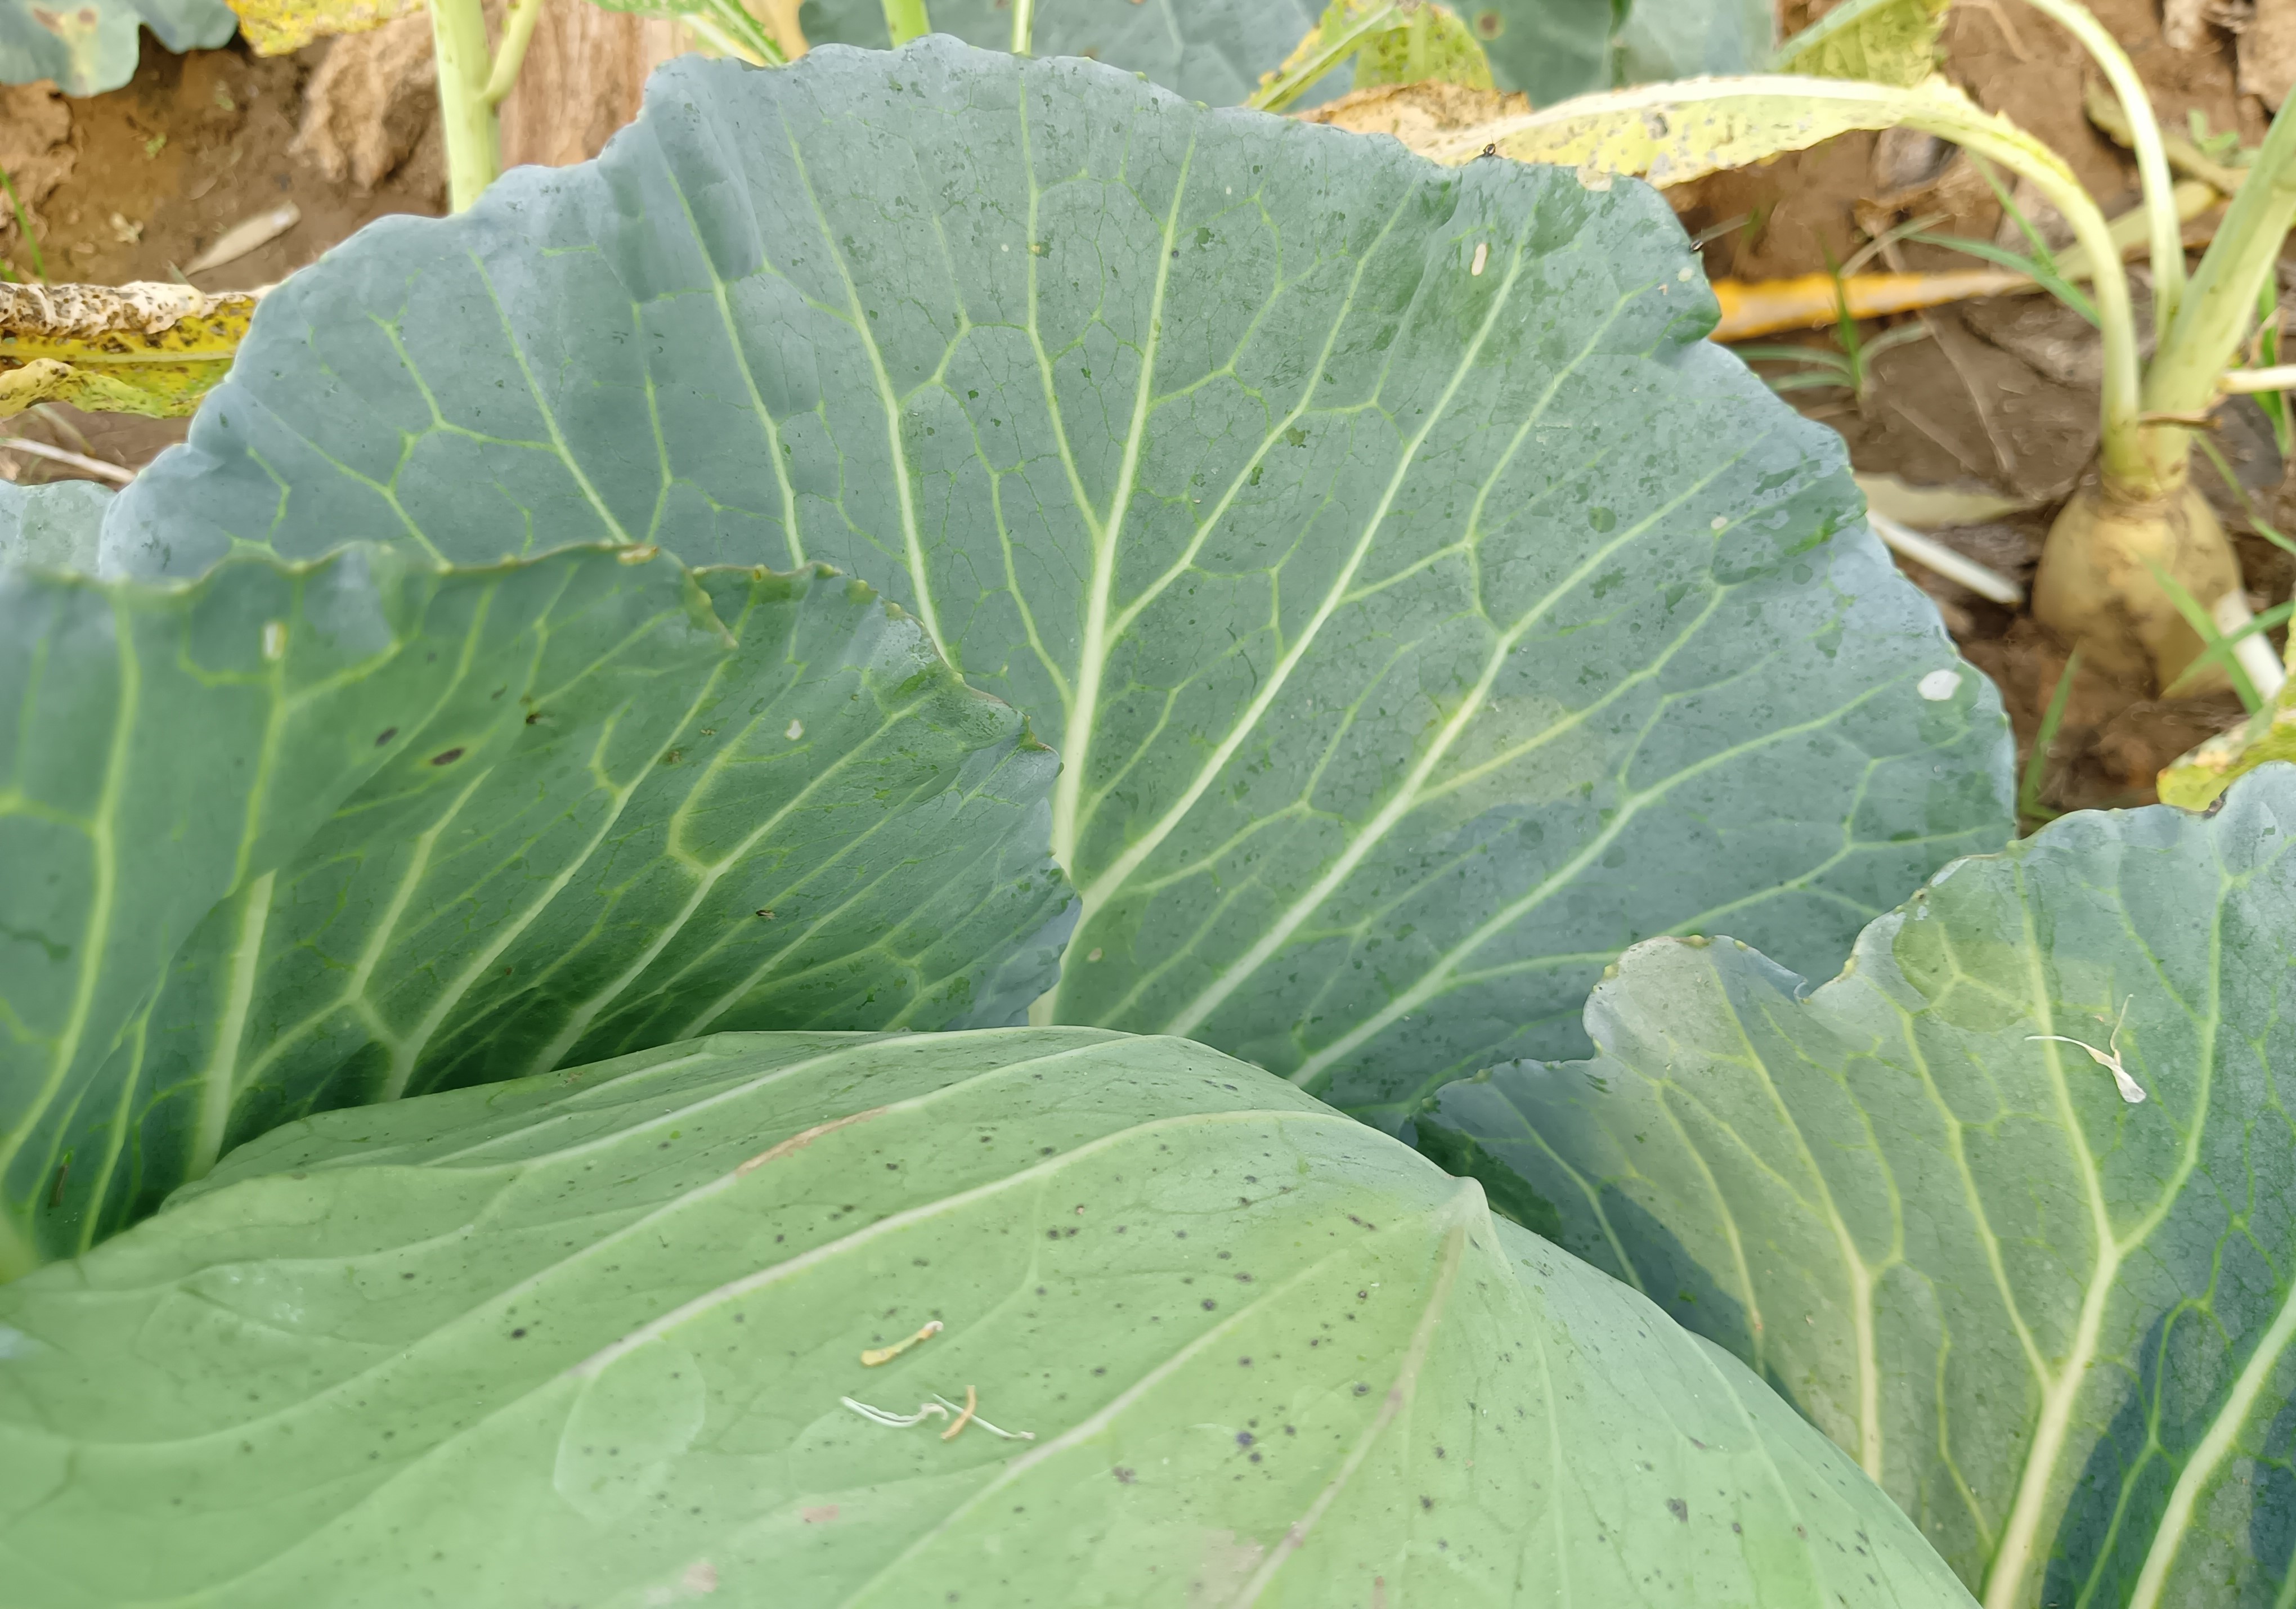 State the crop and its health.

cabbage, healthy
